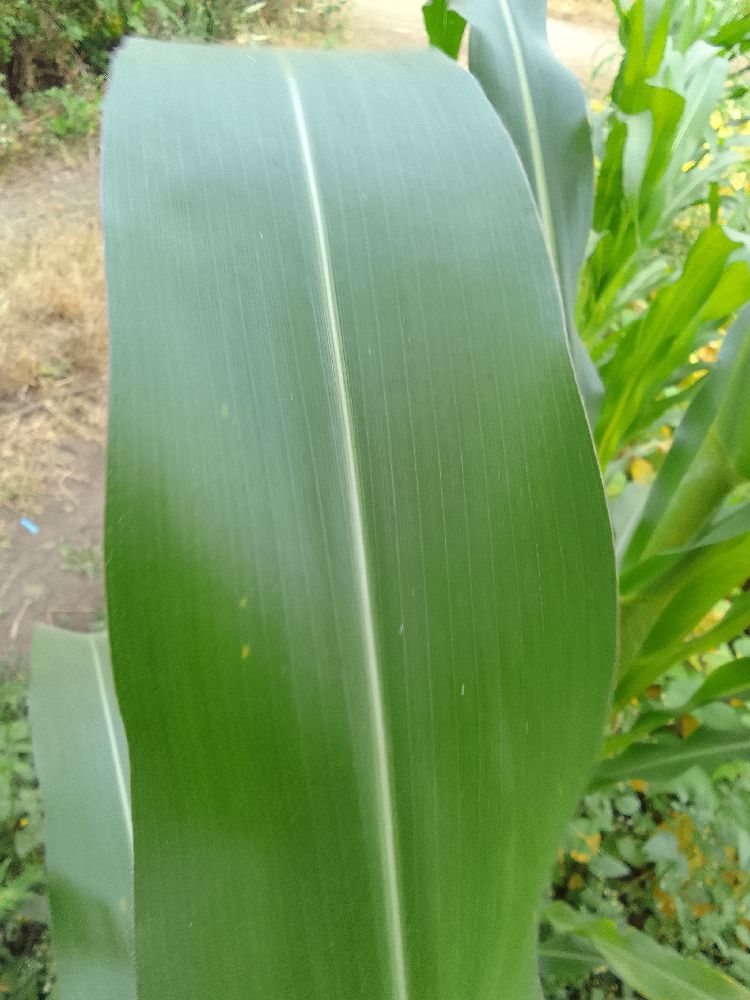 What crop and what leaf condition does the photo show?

maize, healthy
